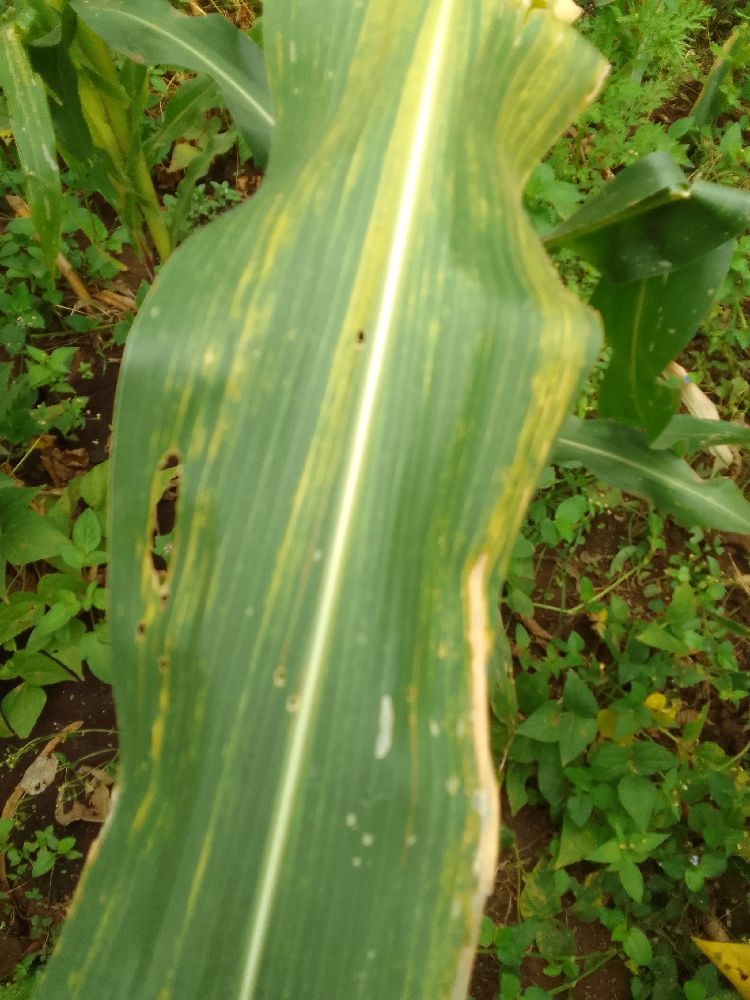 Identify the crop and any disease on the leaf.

maize, maize lethal necrosis
